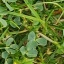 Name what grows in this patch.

unstructured weed
